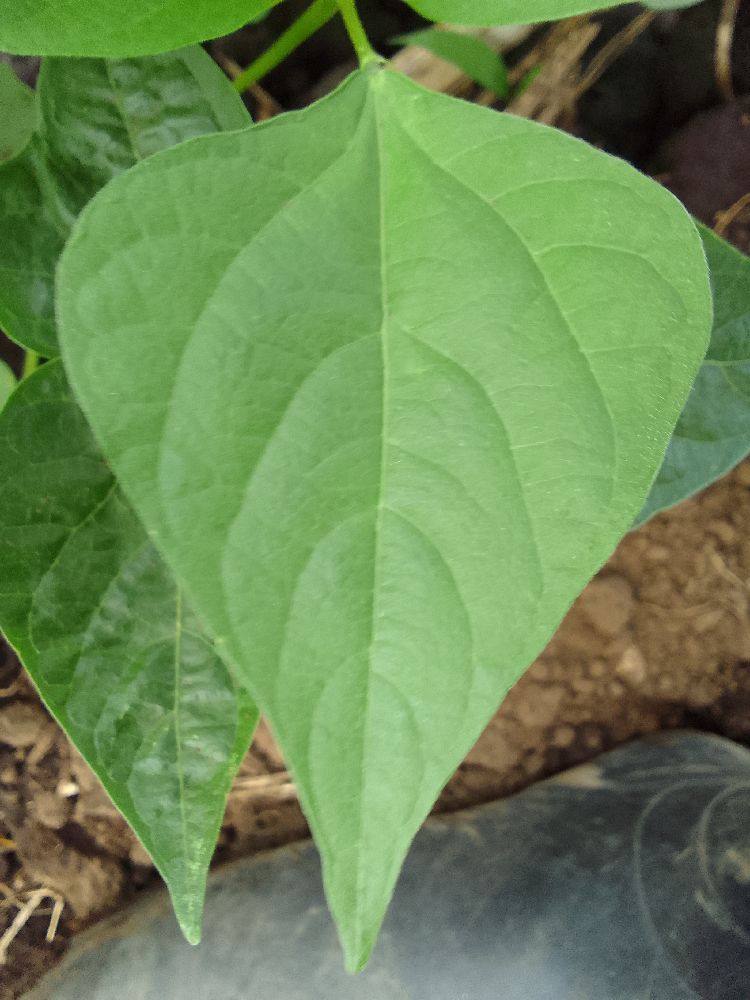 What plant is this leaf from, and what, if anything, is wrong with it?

common bean, healthy
